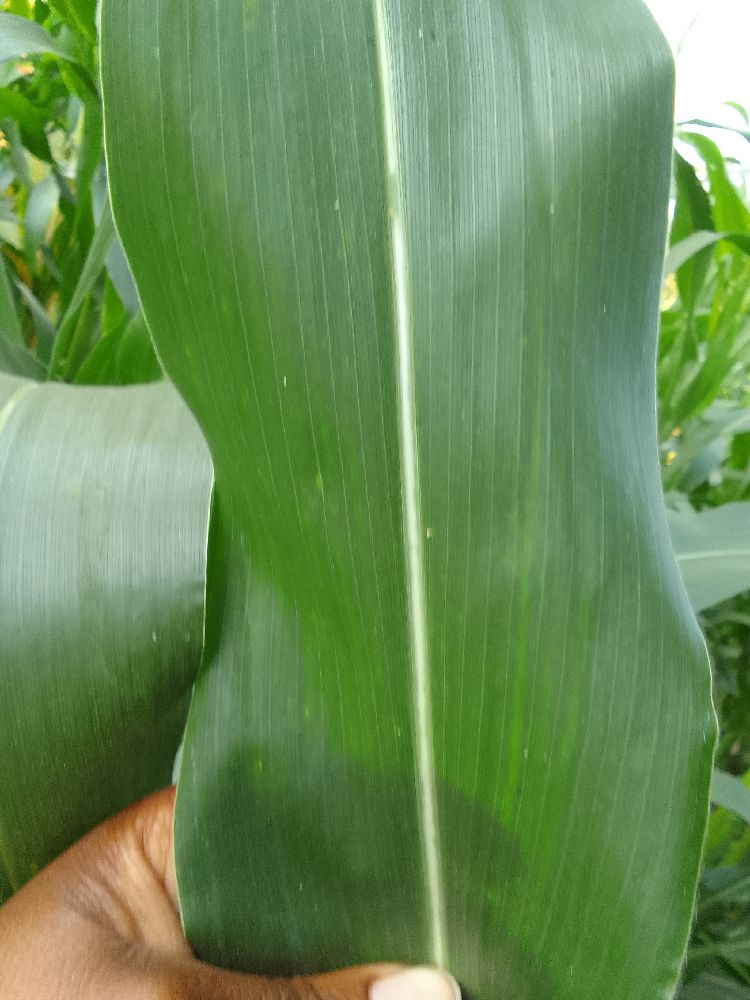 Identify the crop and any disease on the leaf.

maize, healthy
